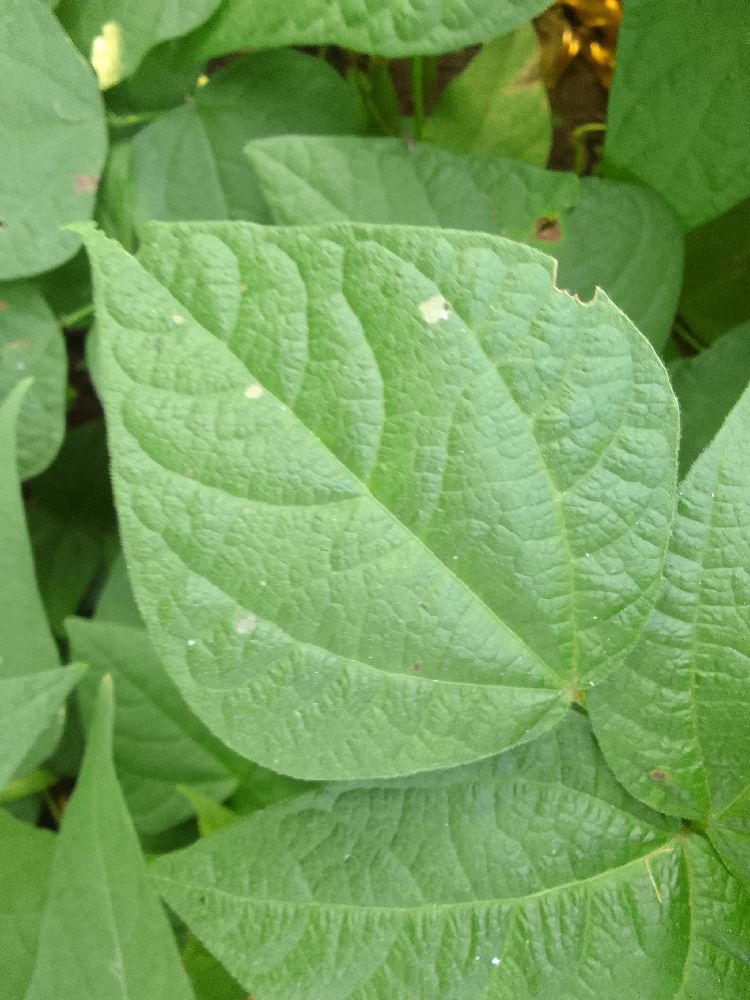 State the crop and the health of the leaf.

common bean, healthy
